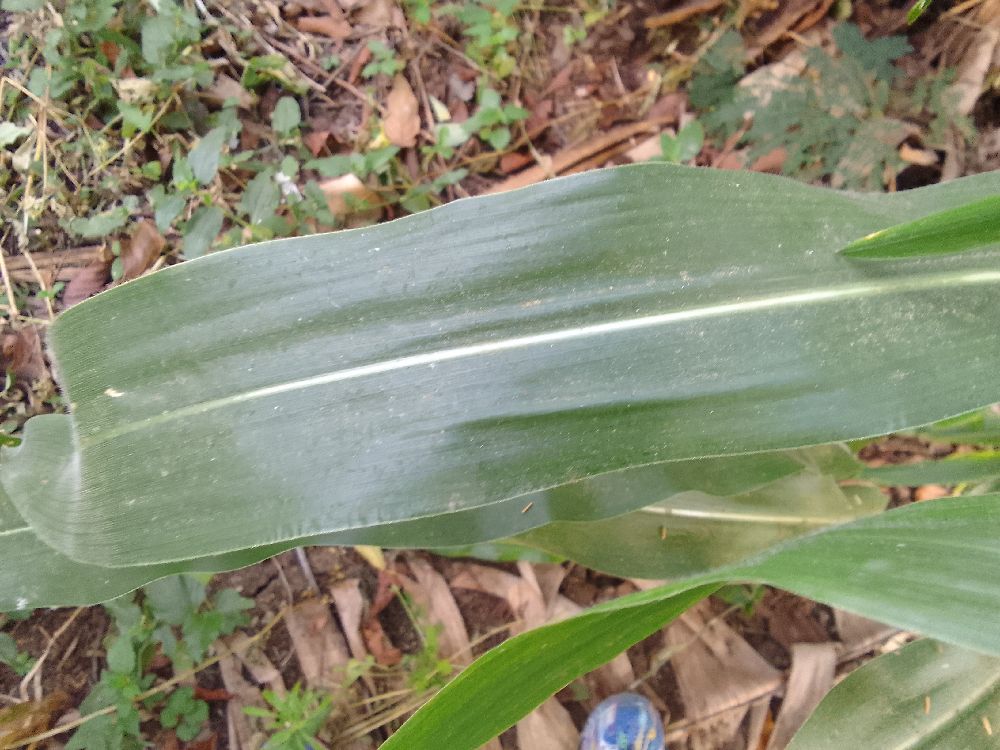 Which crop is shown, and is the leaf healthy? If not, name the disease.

maize, healthy
